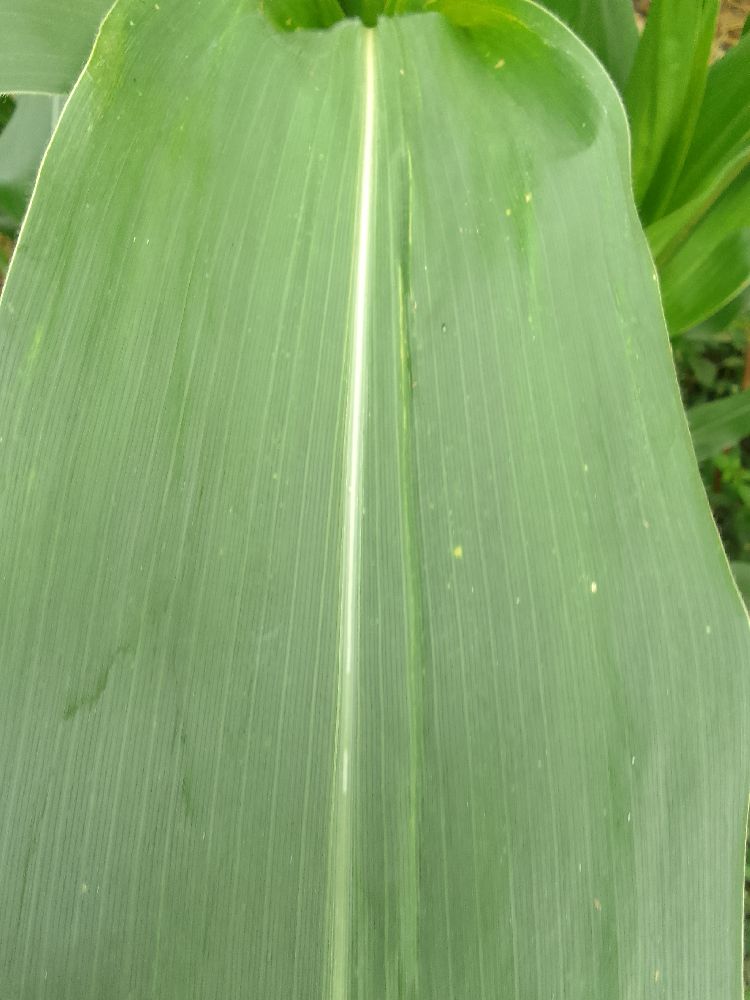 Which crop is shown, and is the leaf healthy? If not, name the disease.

maize, healthy
